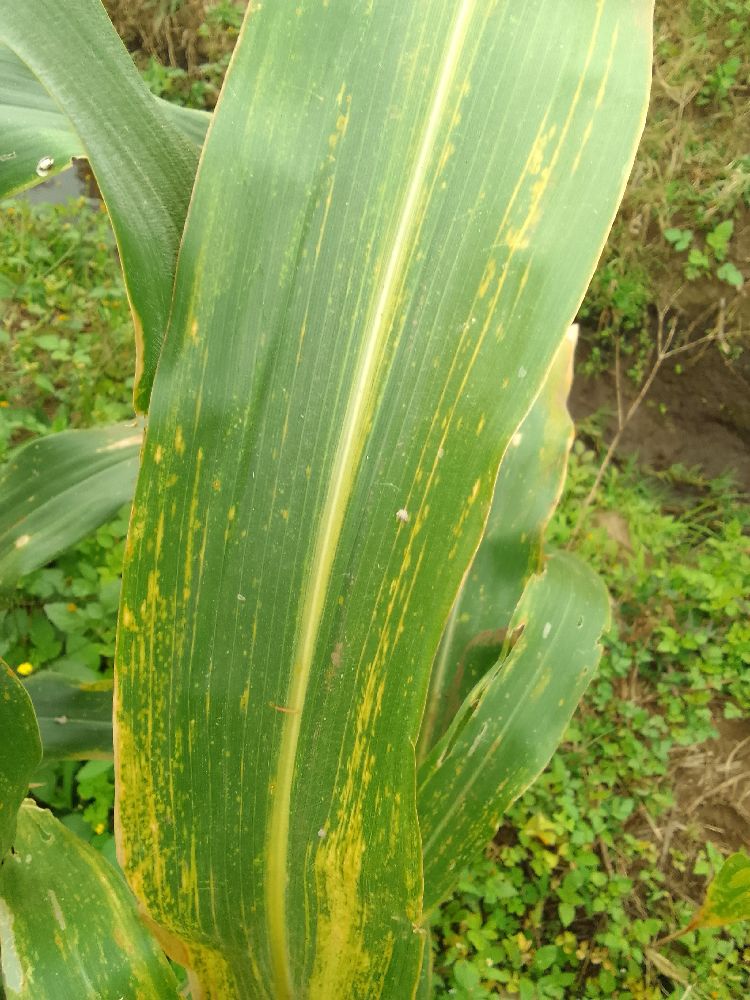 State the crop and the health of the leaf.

maize, maize lethal necrosis
